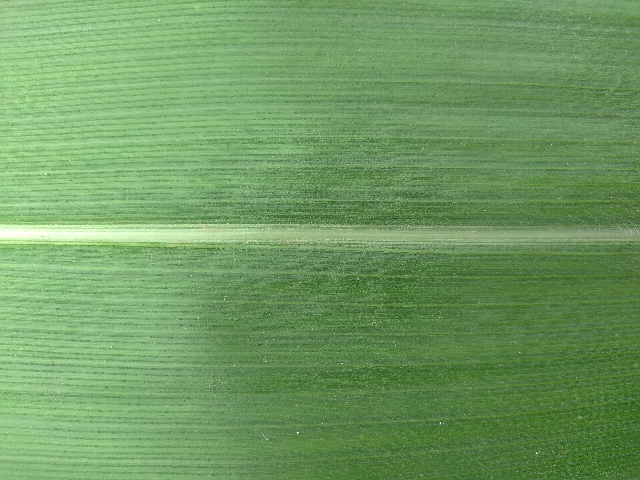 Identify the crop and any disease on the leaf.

maize, healthy
